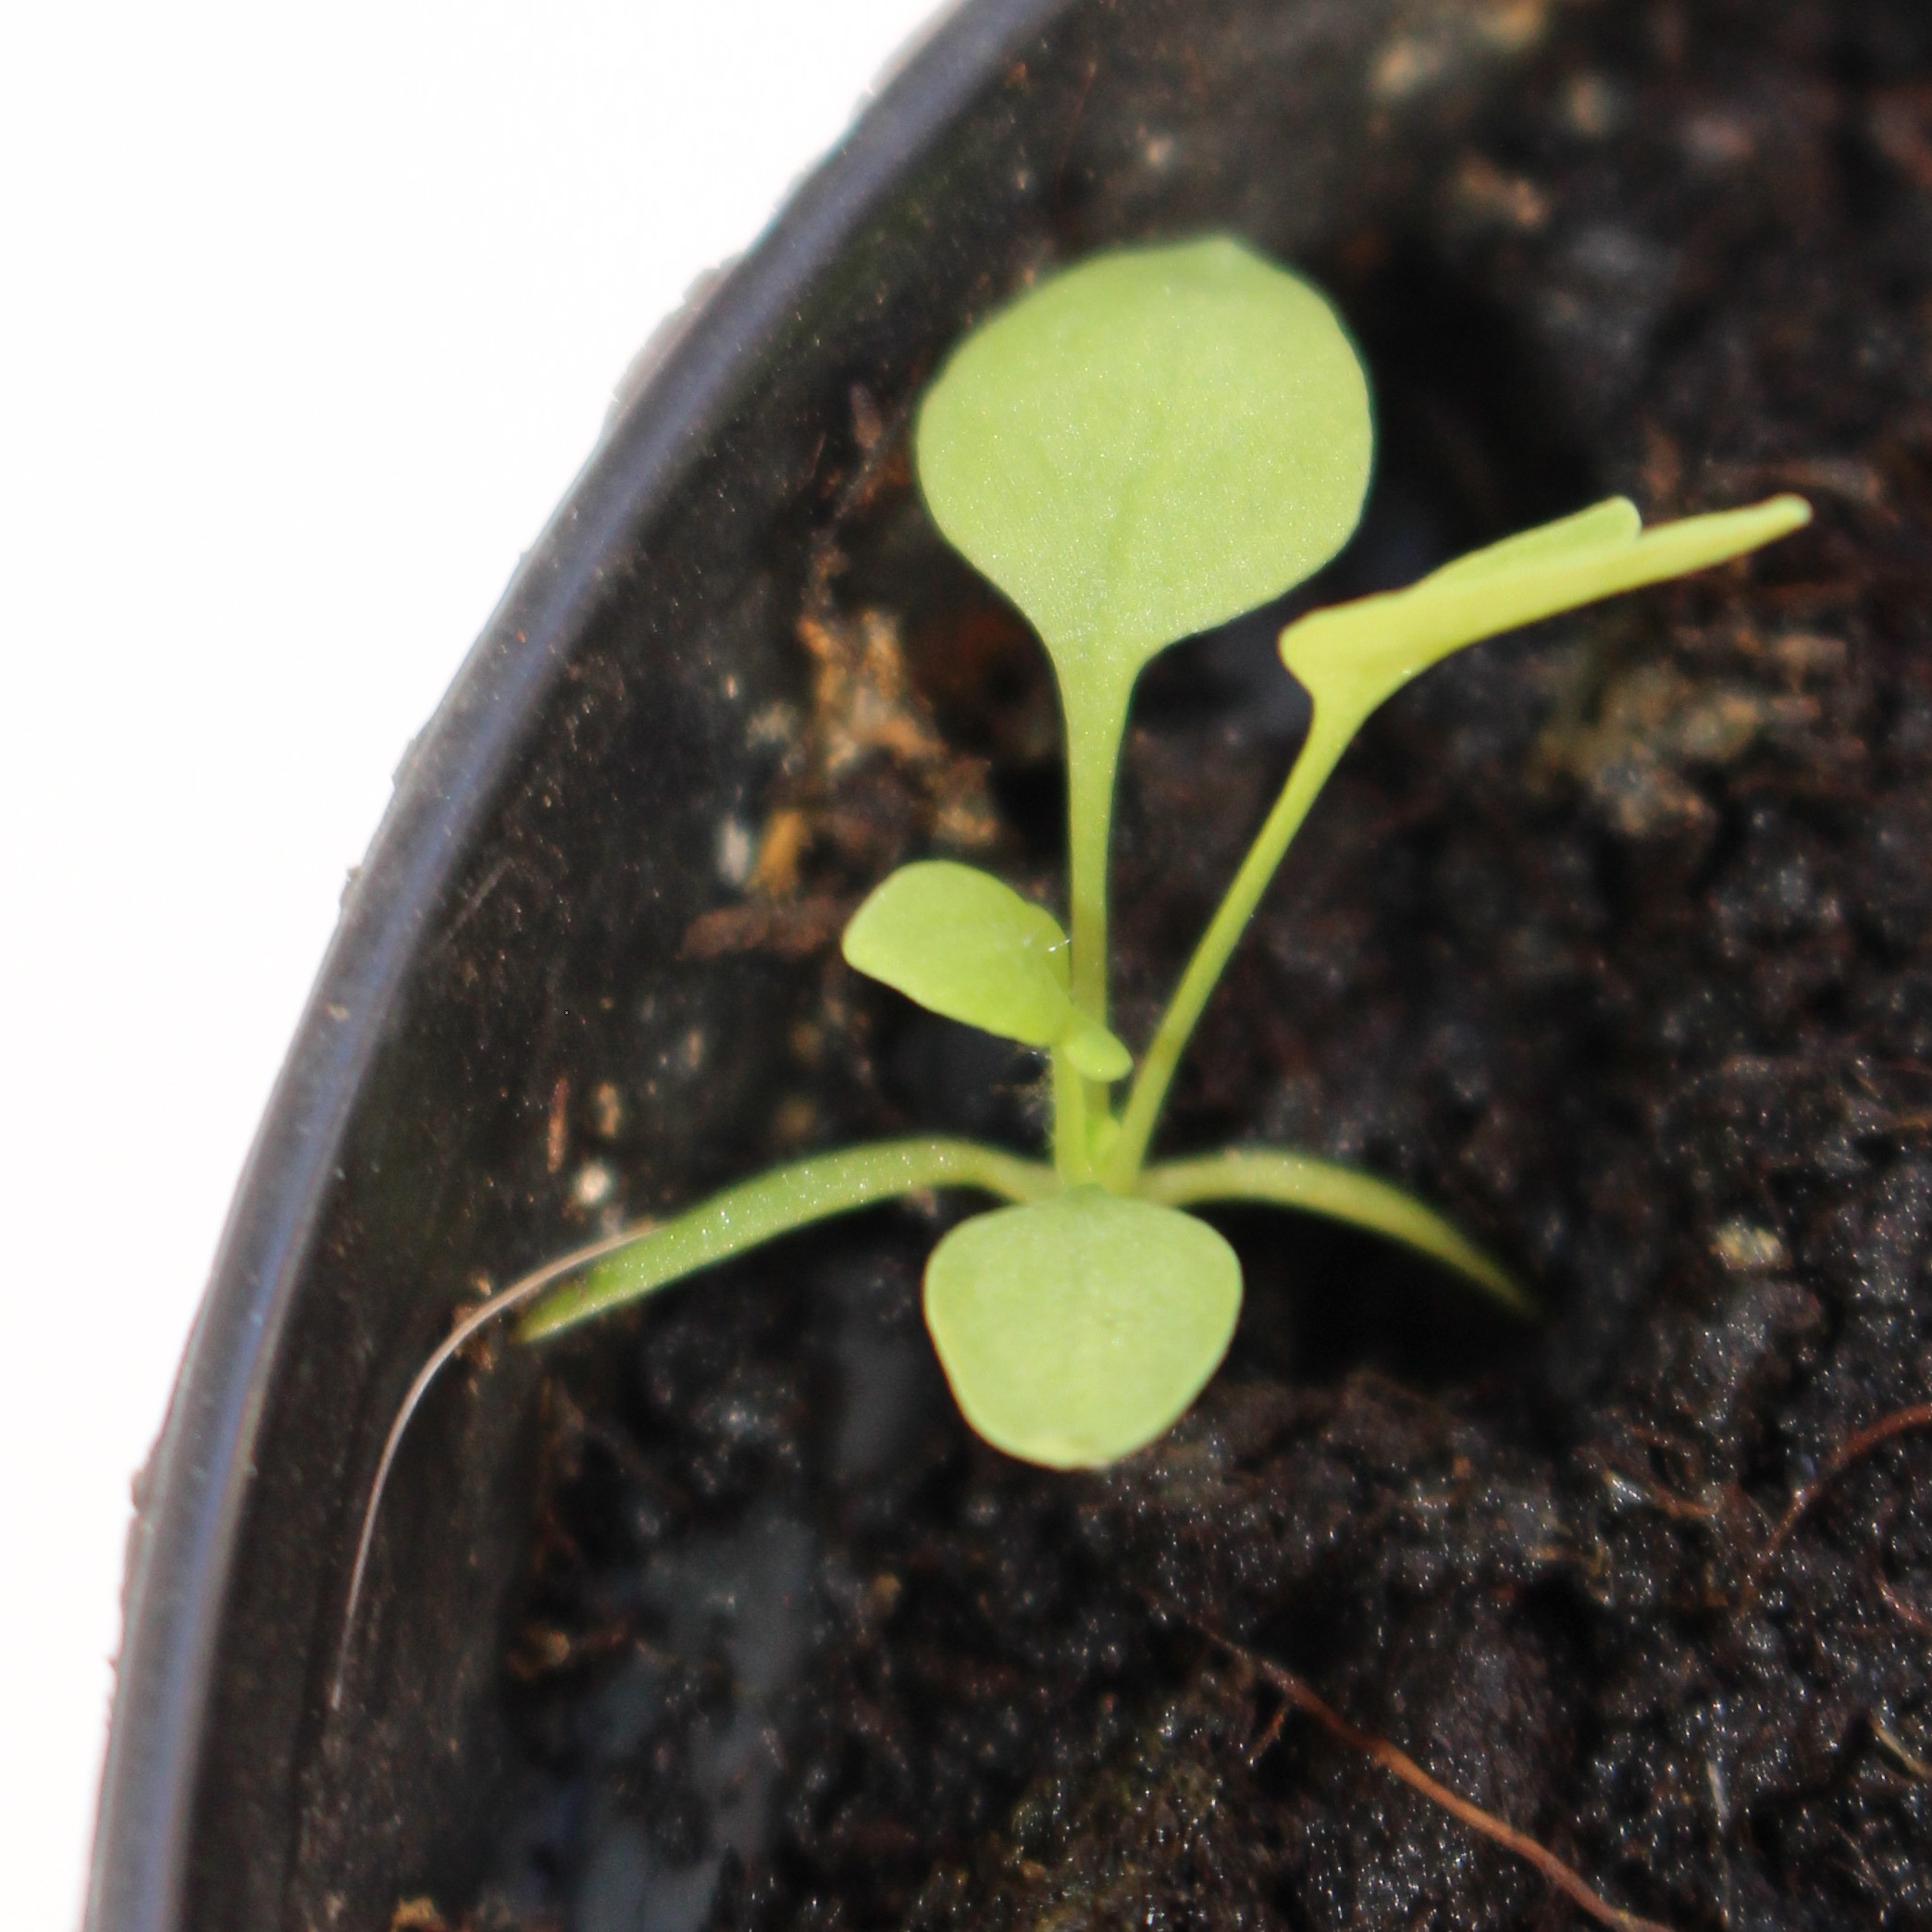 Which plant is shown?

Papaver rhoeas
